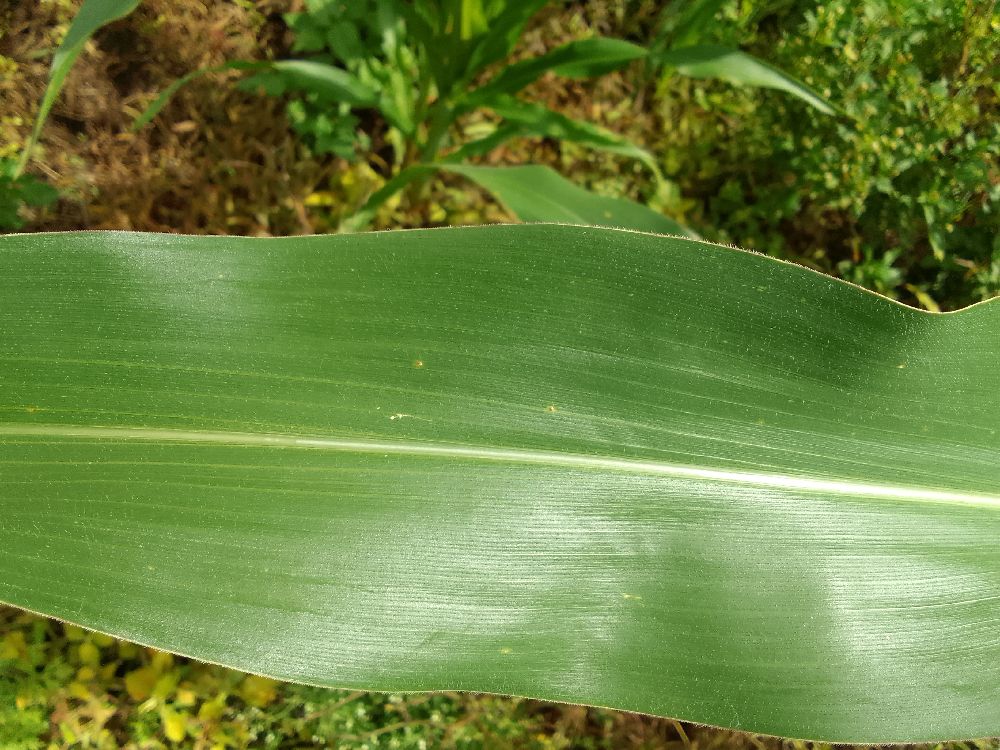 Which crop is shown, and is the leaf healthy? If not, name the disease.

maize, healthy
